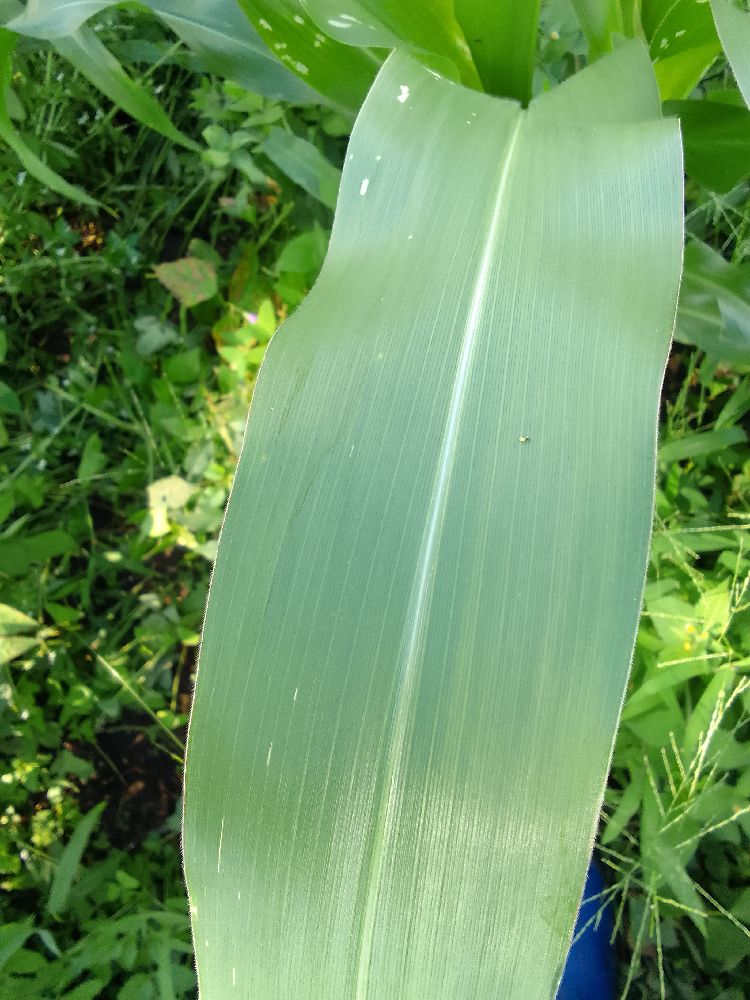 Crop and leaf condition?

maize, healthy
